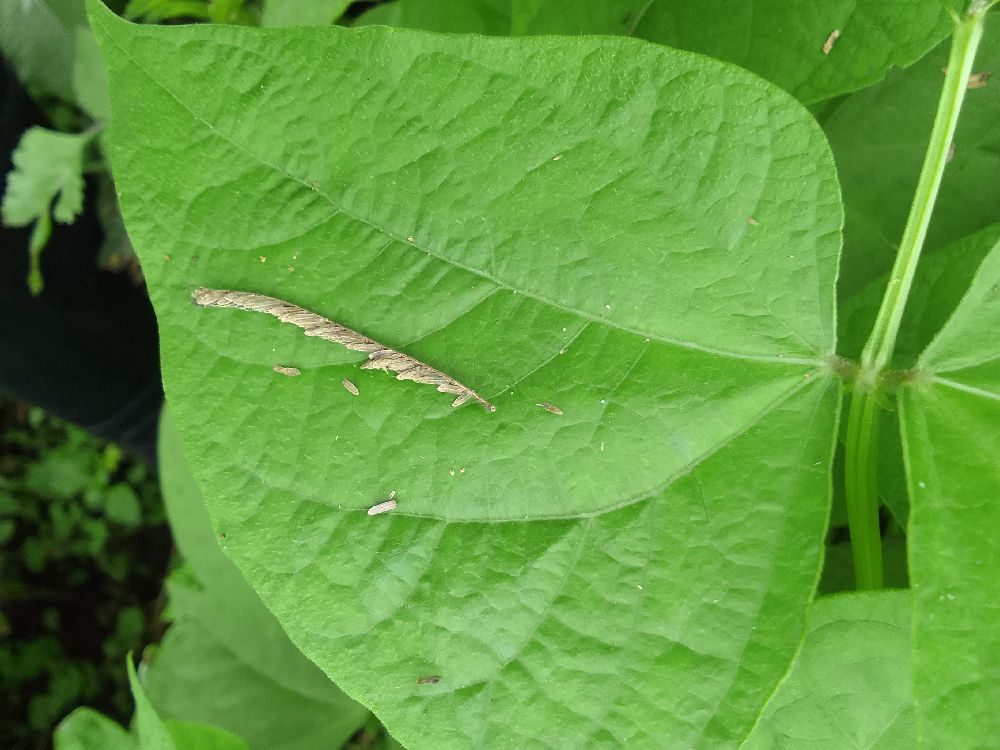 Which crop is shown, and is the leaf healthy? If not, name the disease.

common bean, healthy
